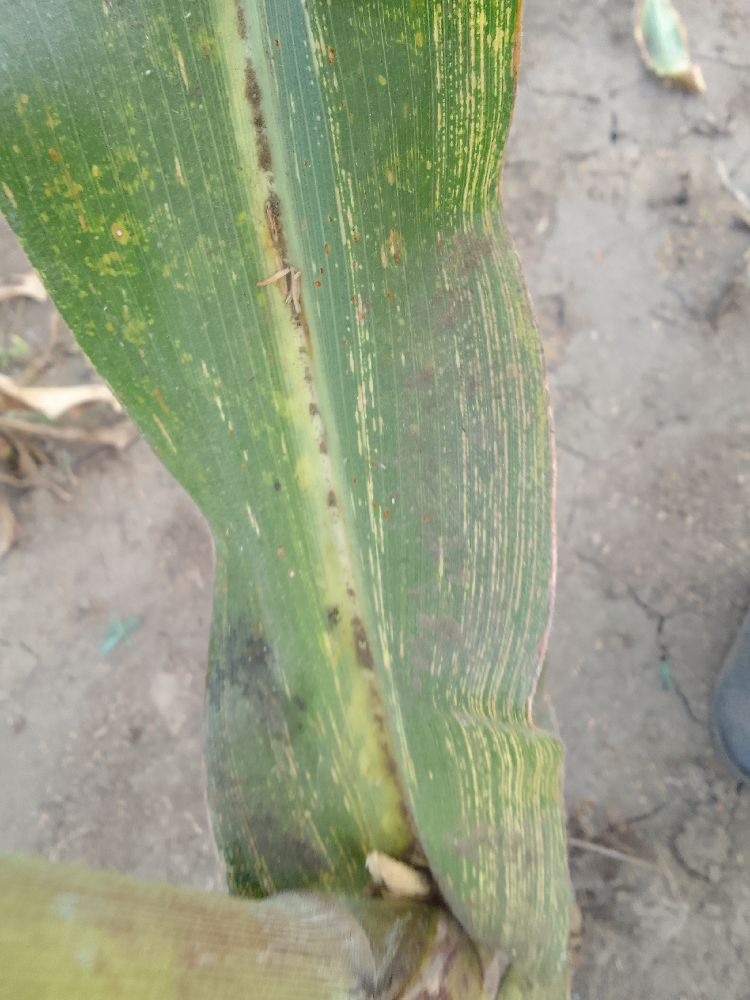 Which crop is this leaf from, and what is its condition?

maize, maize streak virus
